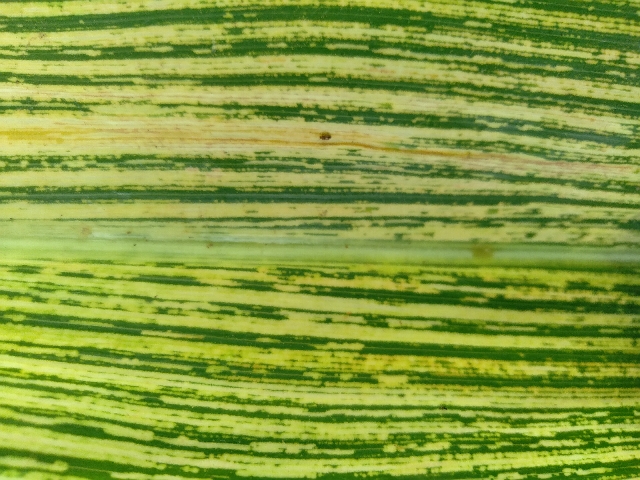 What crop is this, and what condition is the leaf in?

maize, maize streak virus
